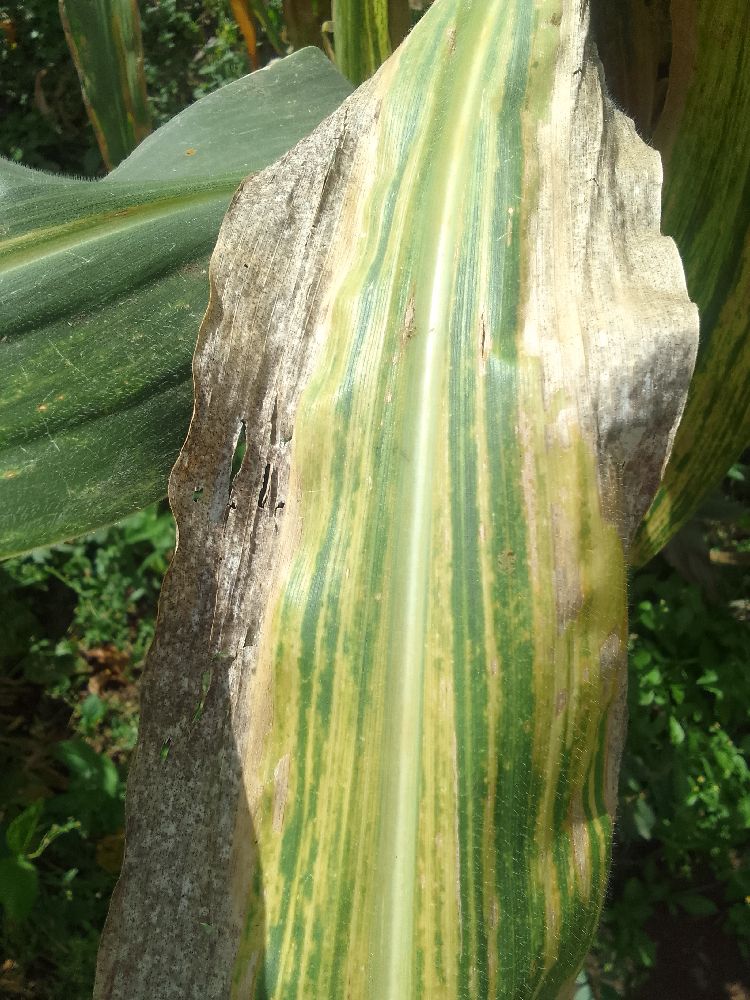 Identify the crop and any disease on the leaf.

maize, maize lethal necrosis
